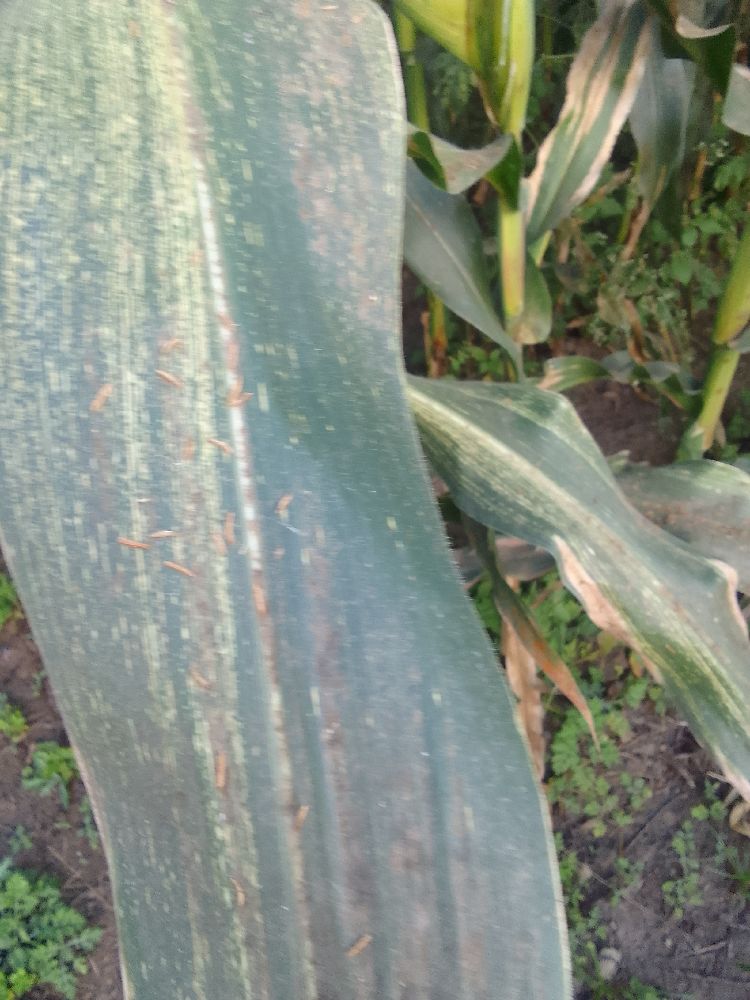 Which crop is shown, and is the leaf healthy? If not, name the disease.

maize, maize streak virus
